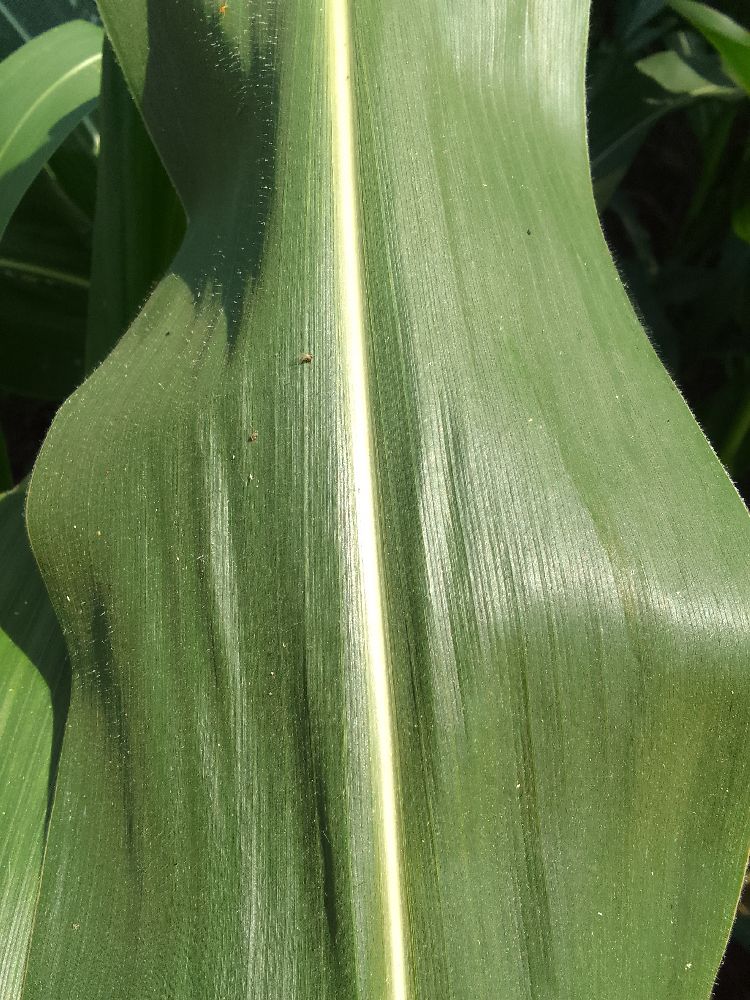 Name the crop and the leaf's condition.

maize, healthy
